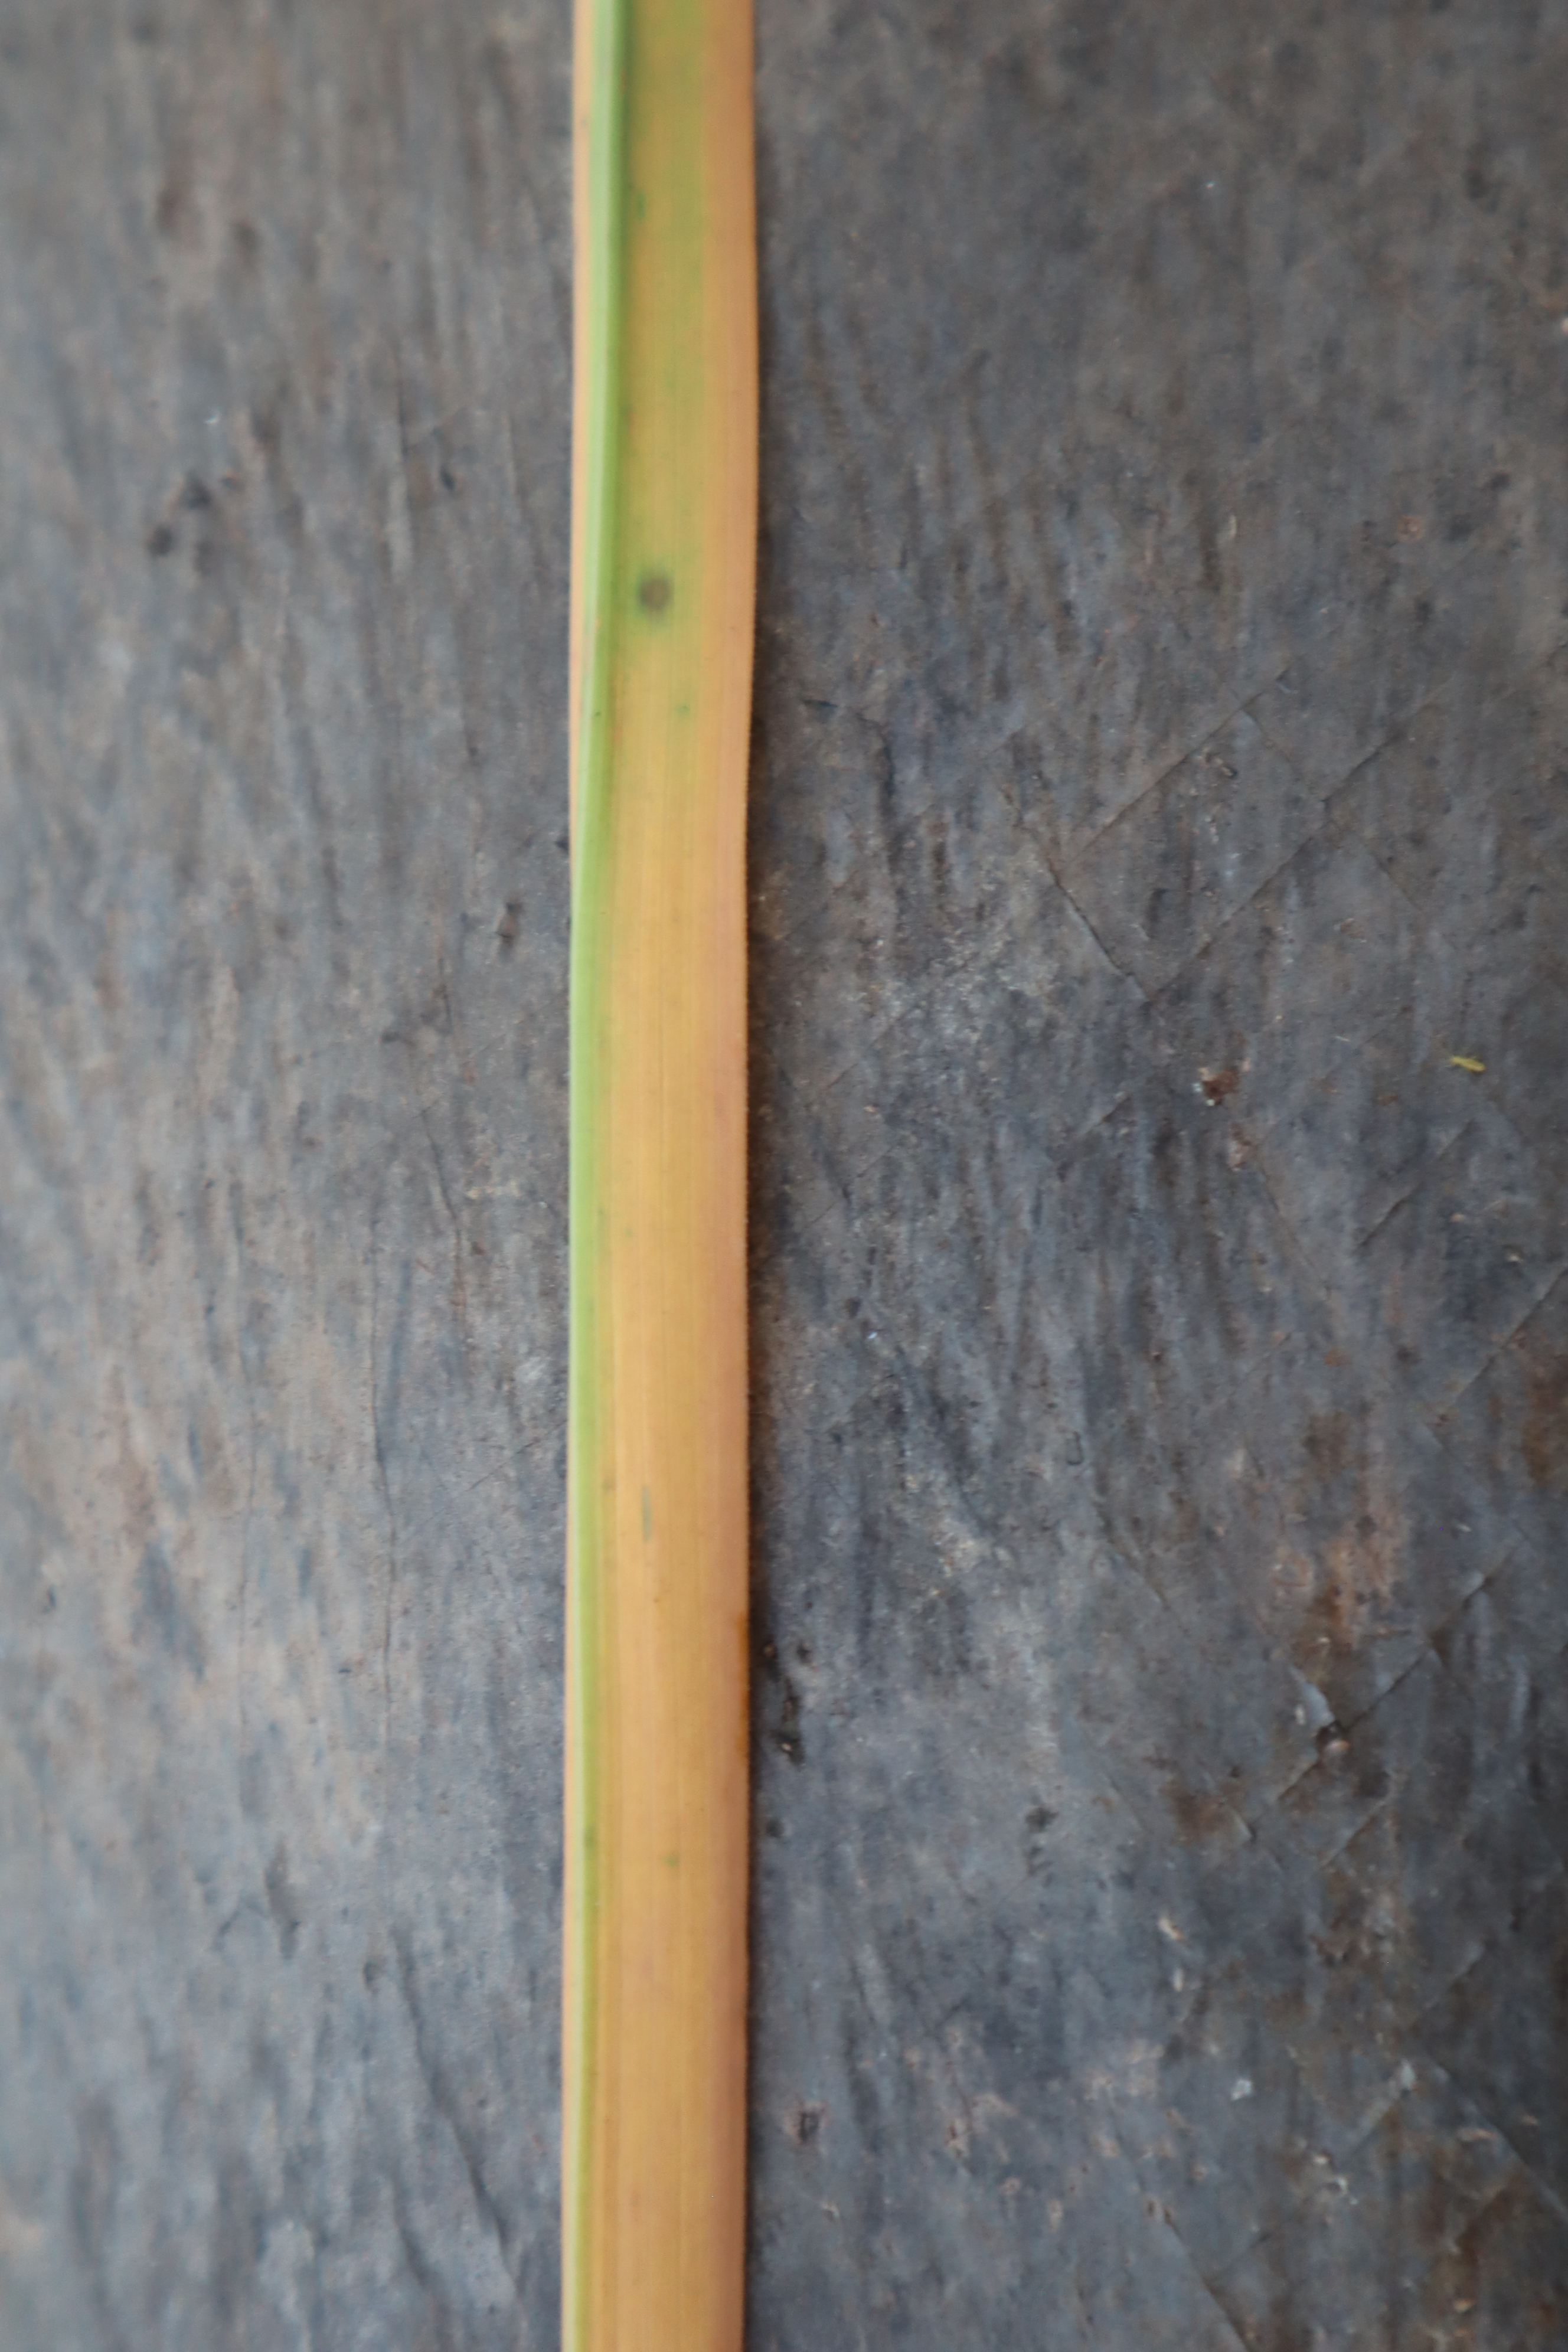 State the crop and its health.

rice, tungro virus disease
